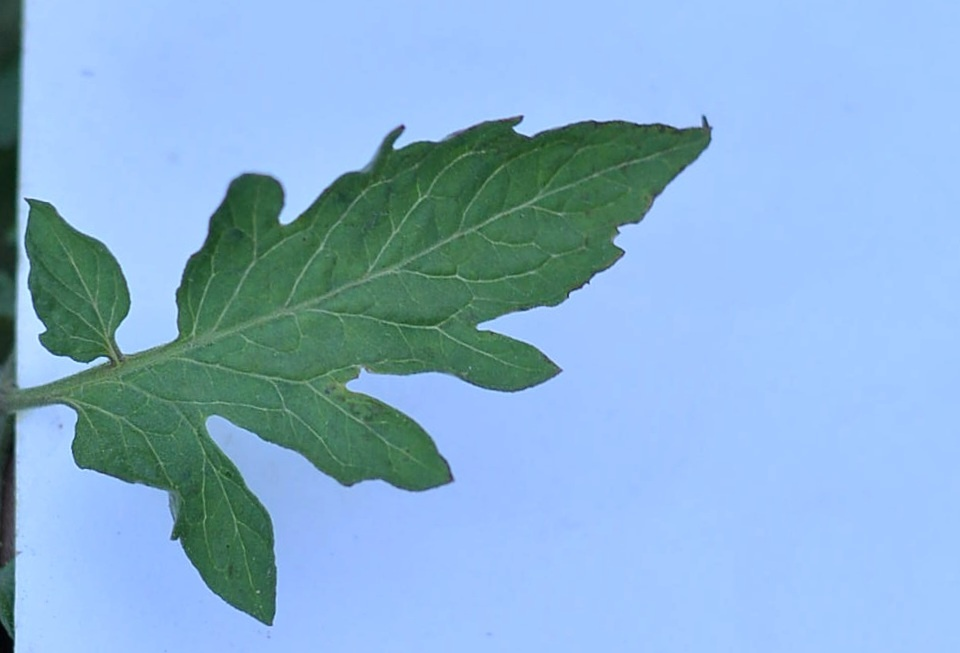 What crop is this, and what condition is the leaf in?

tomato, healthy
